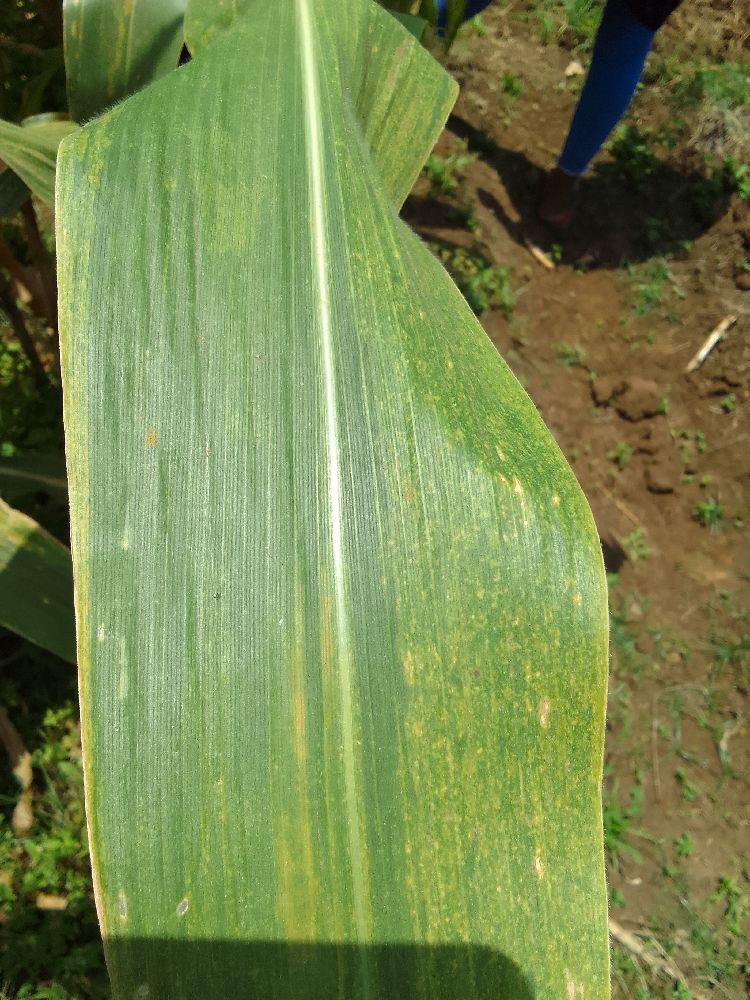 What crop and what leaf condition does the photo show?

maize, maize lethal necrosis
